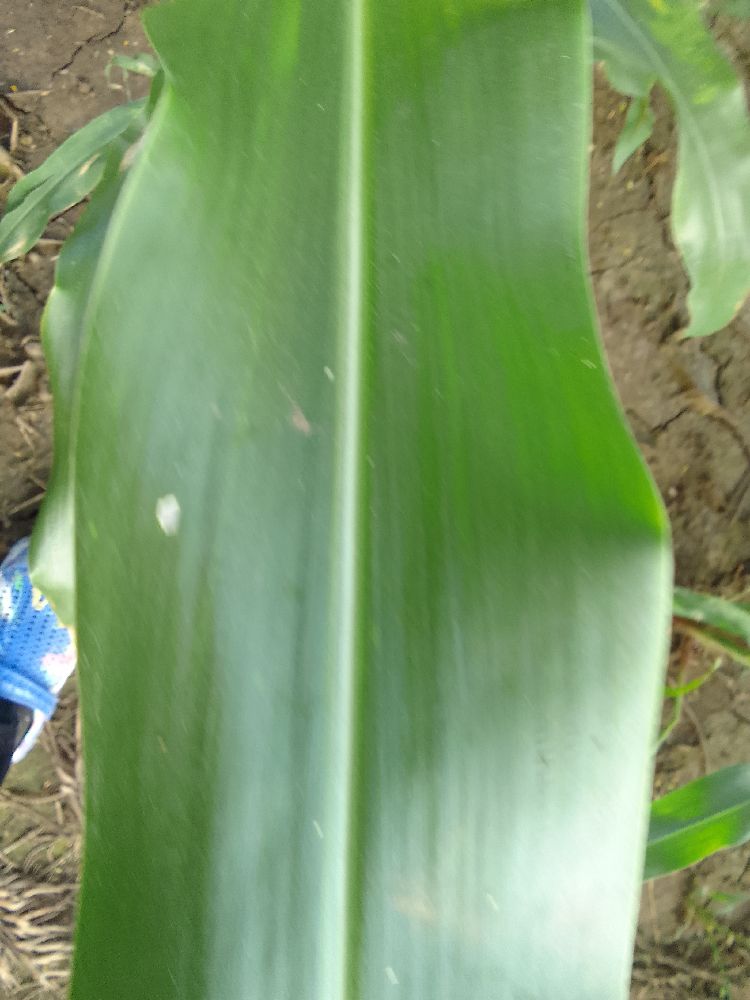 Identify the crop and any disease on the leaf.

maize, healthy
